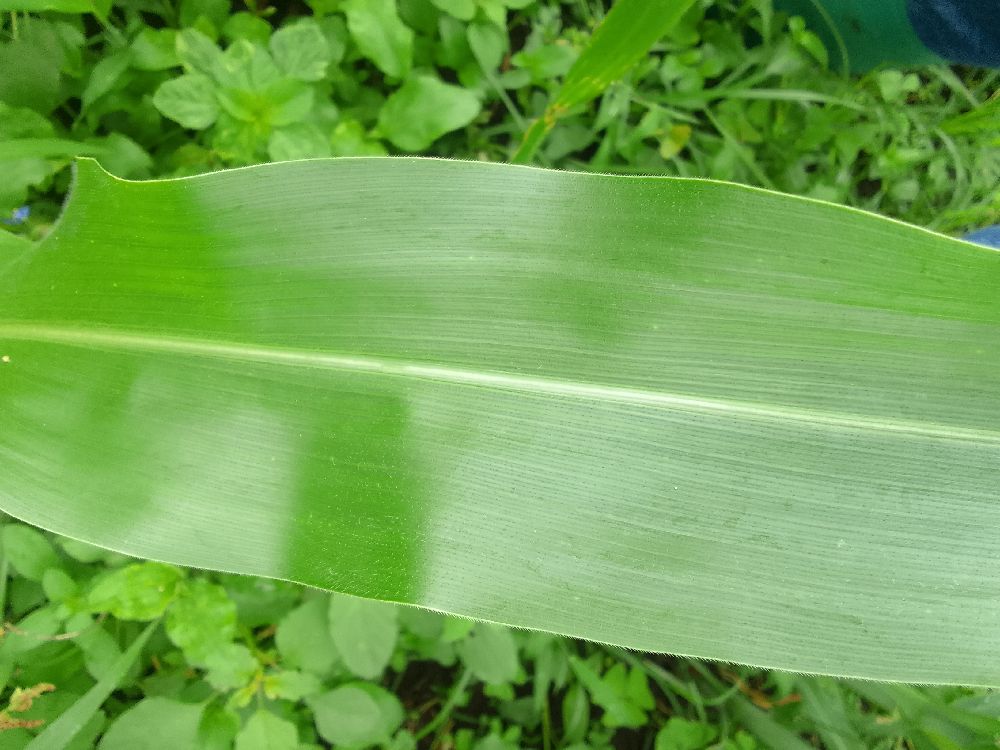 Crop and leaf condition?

maize, healthy
